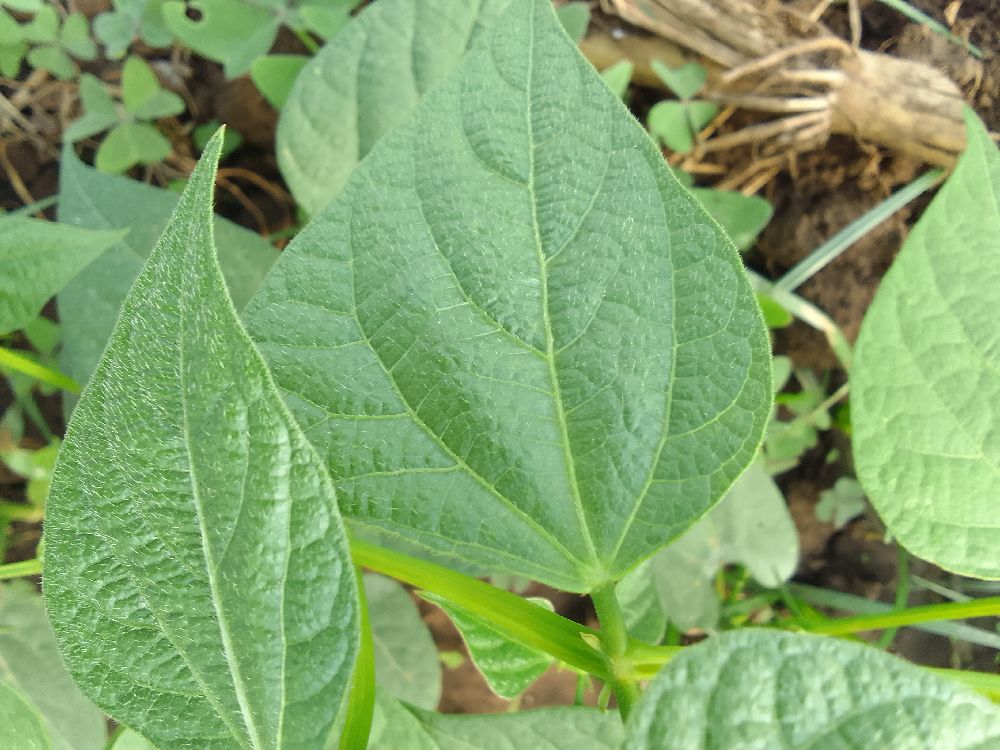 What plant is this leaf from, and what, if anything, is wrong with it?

common bean, healthy
